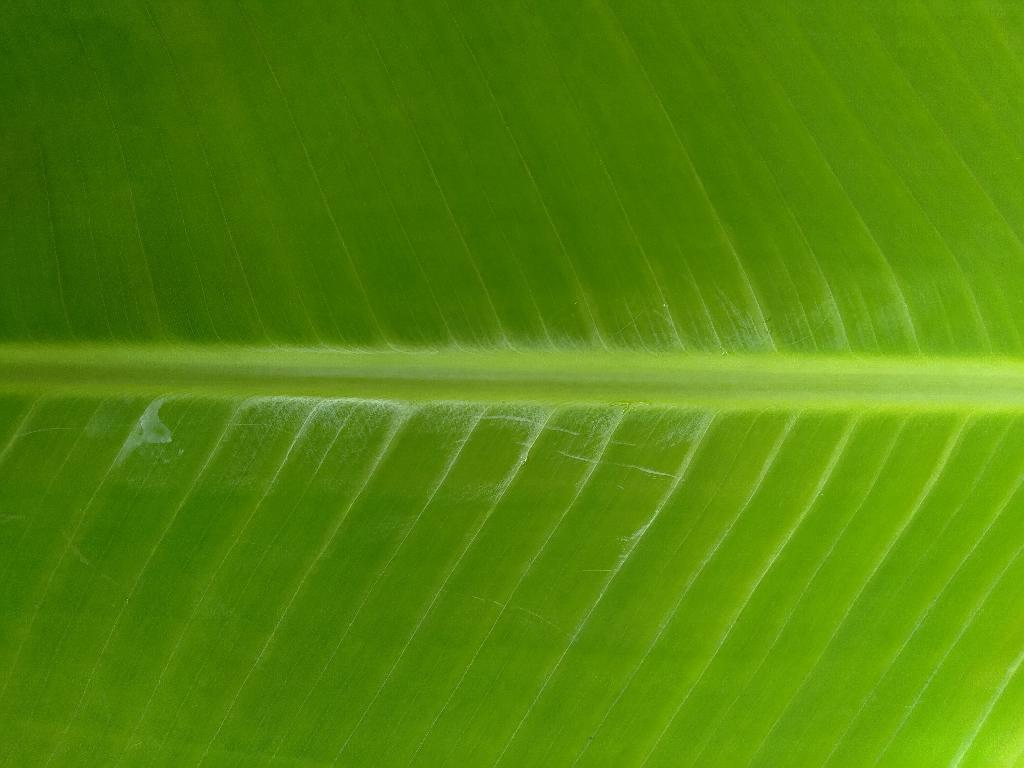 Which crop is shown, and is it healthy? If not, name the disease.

banana, healthy
